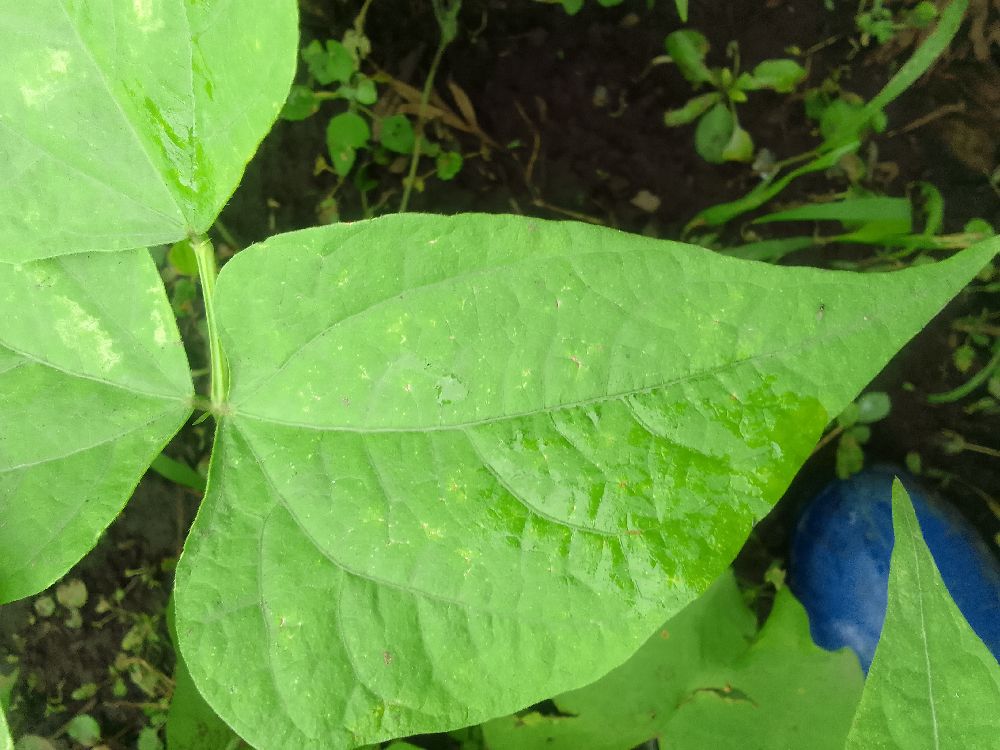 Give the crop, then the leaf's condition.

common bean, healthy
